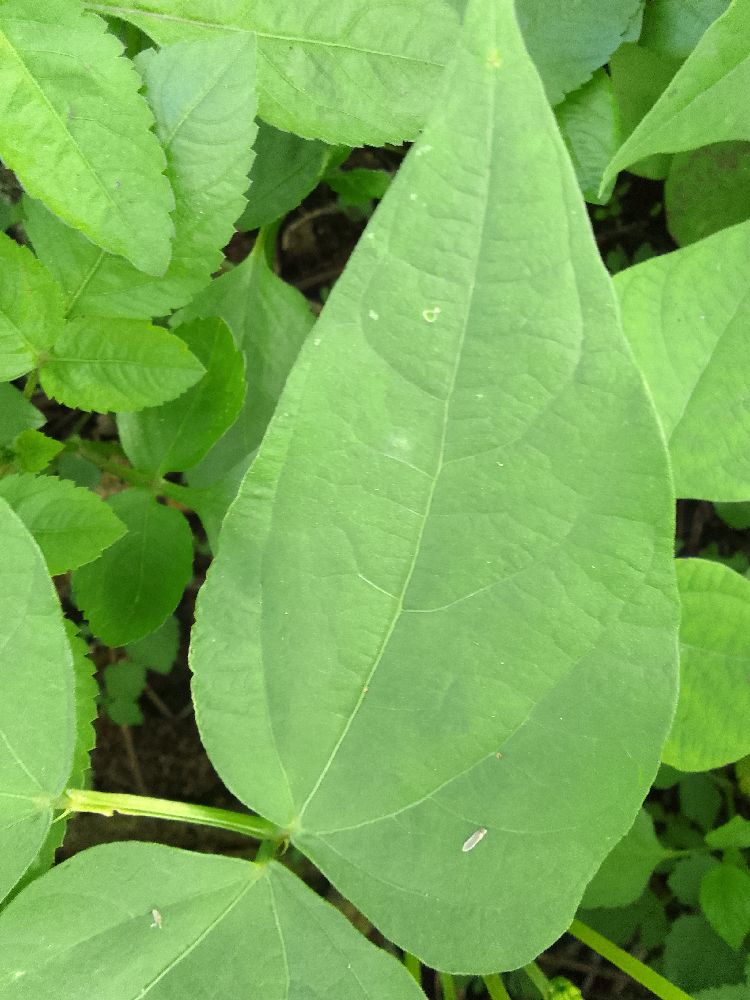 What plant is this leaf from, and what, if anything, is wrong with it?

common bean, healthy
